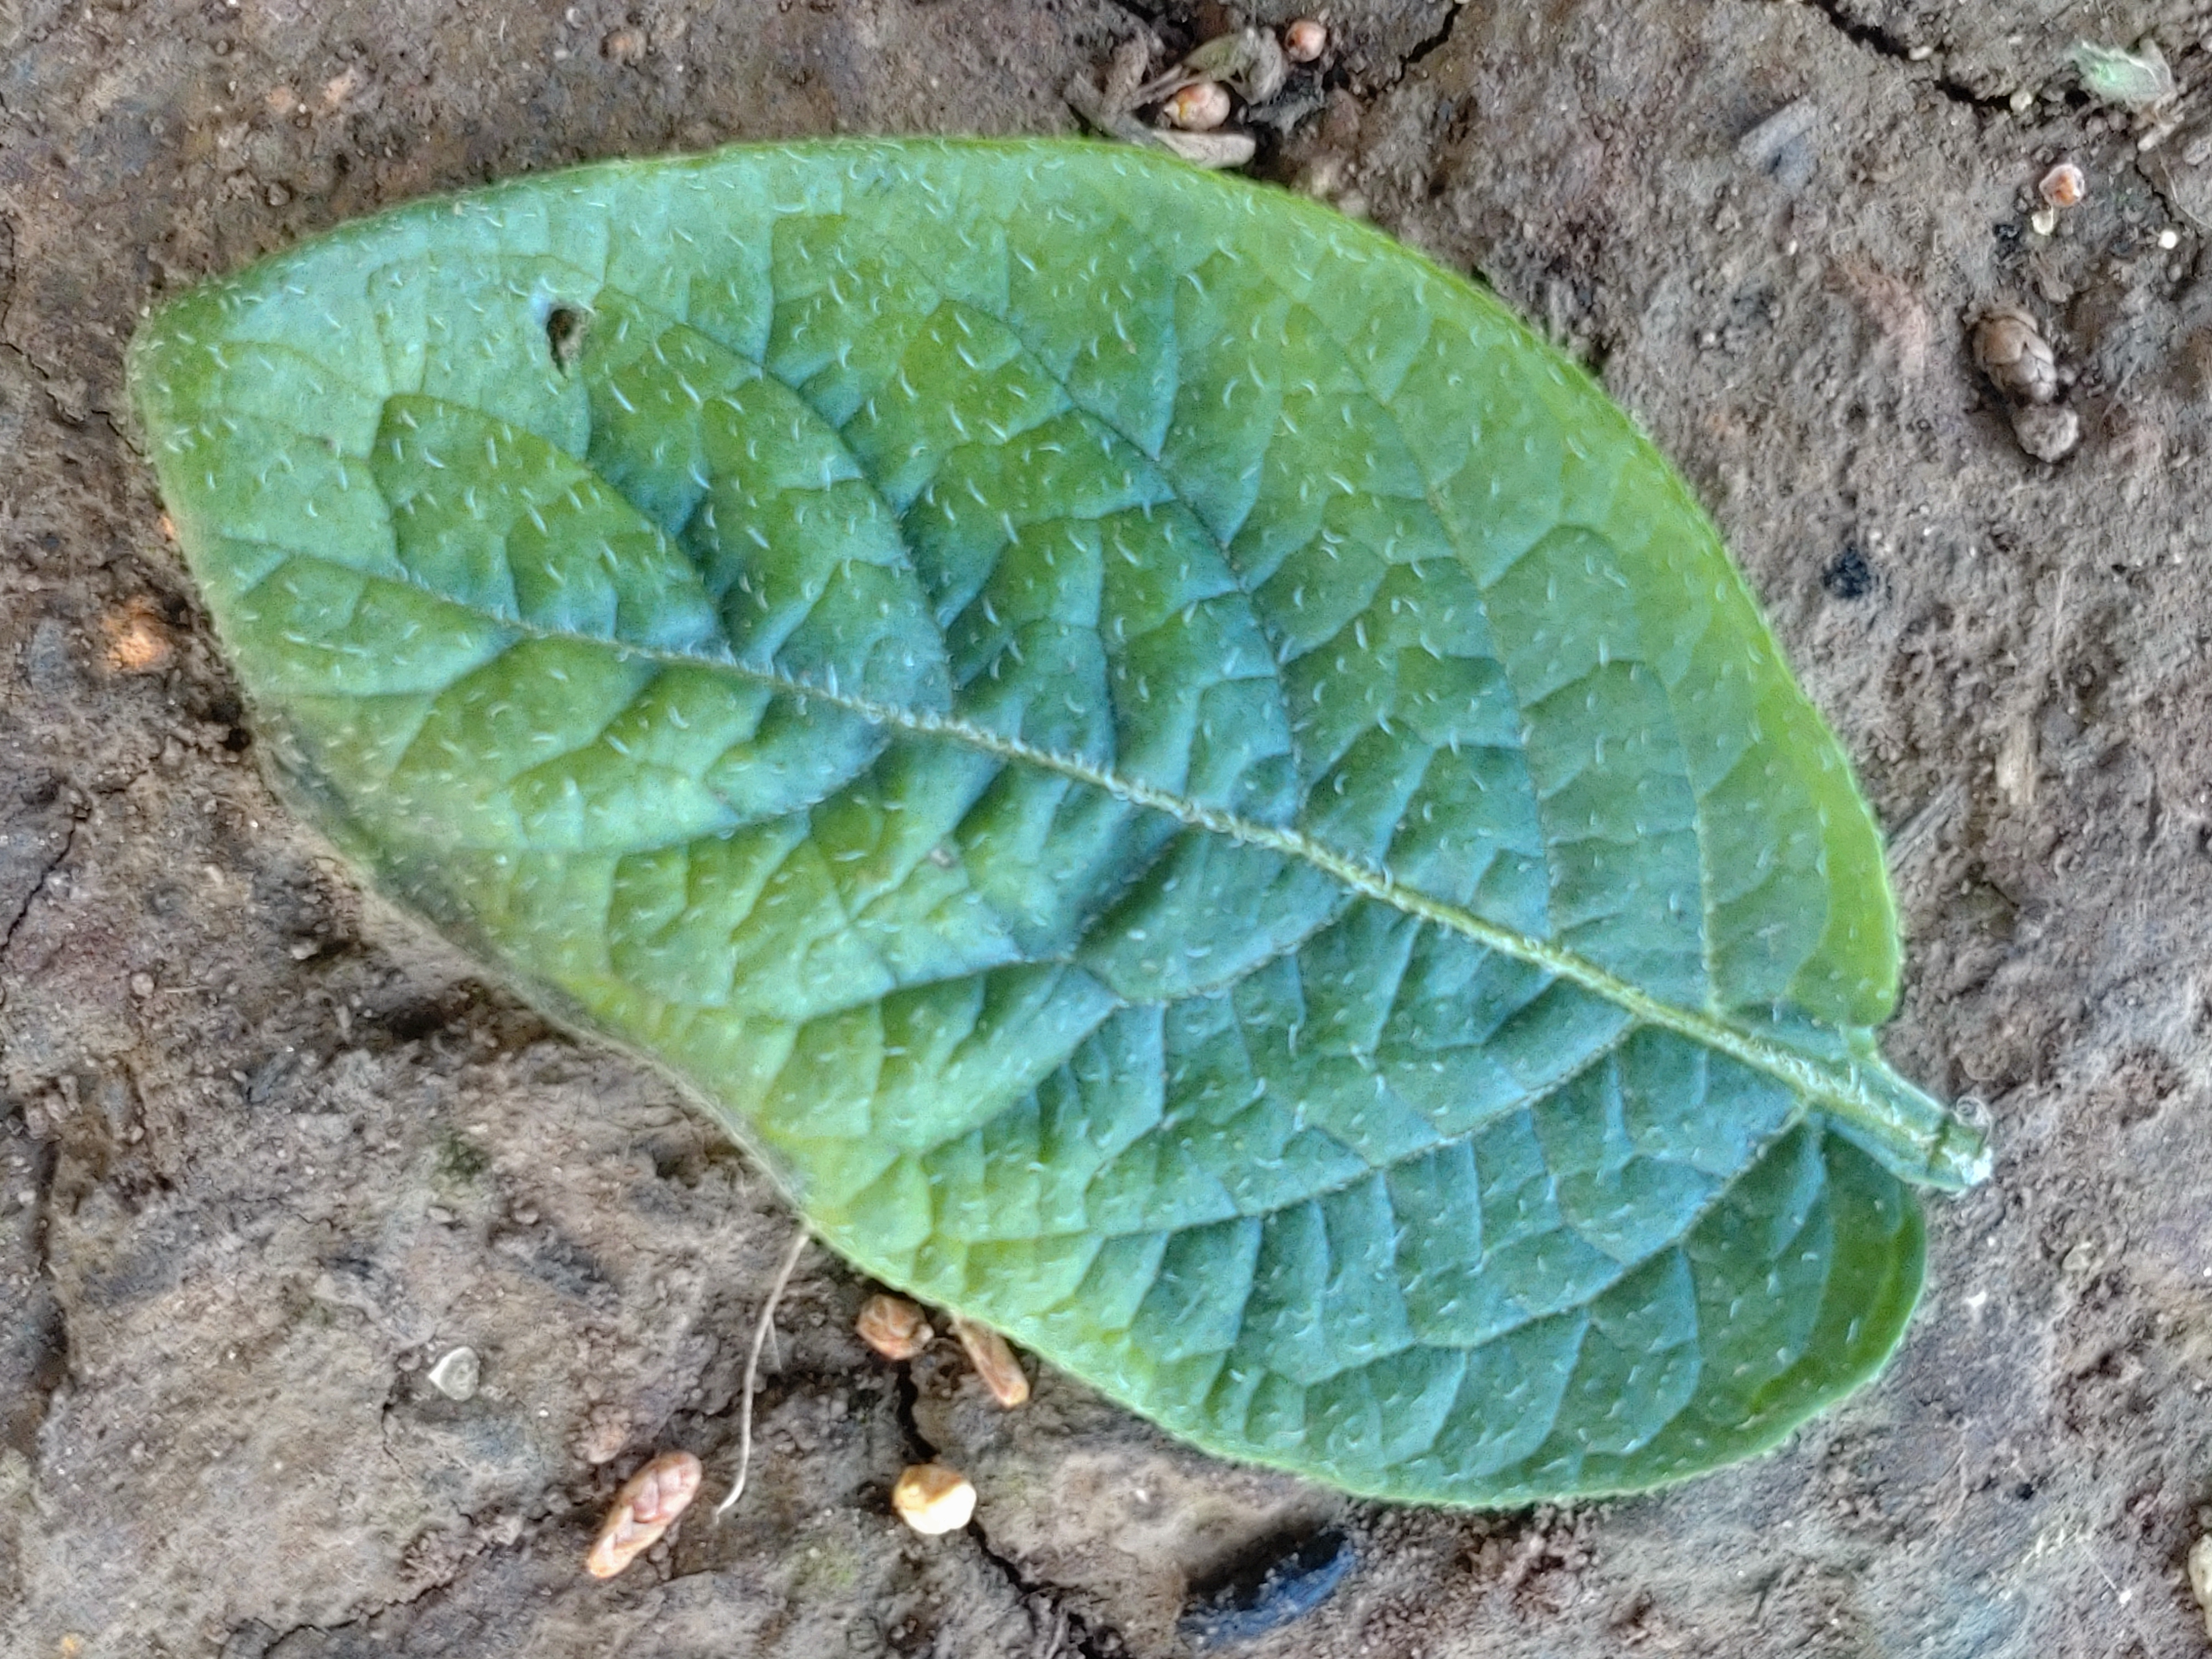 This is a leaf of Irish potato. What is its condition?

early blight
